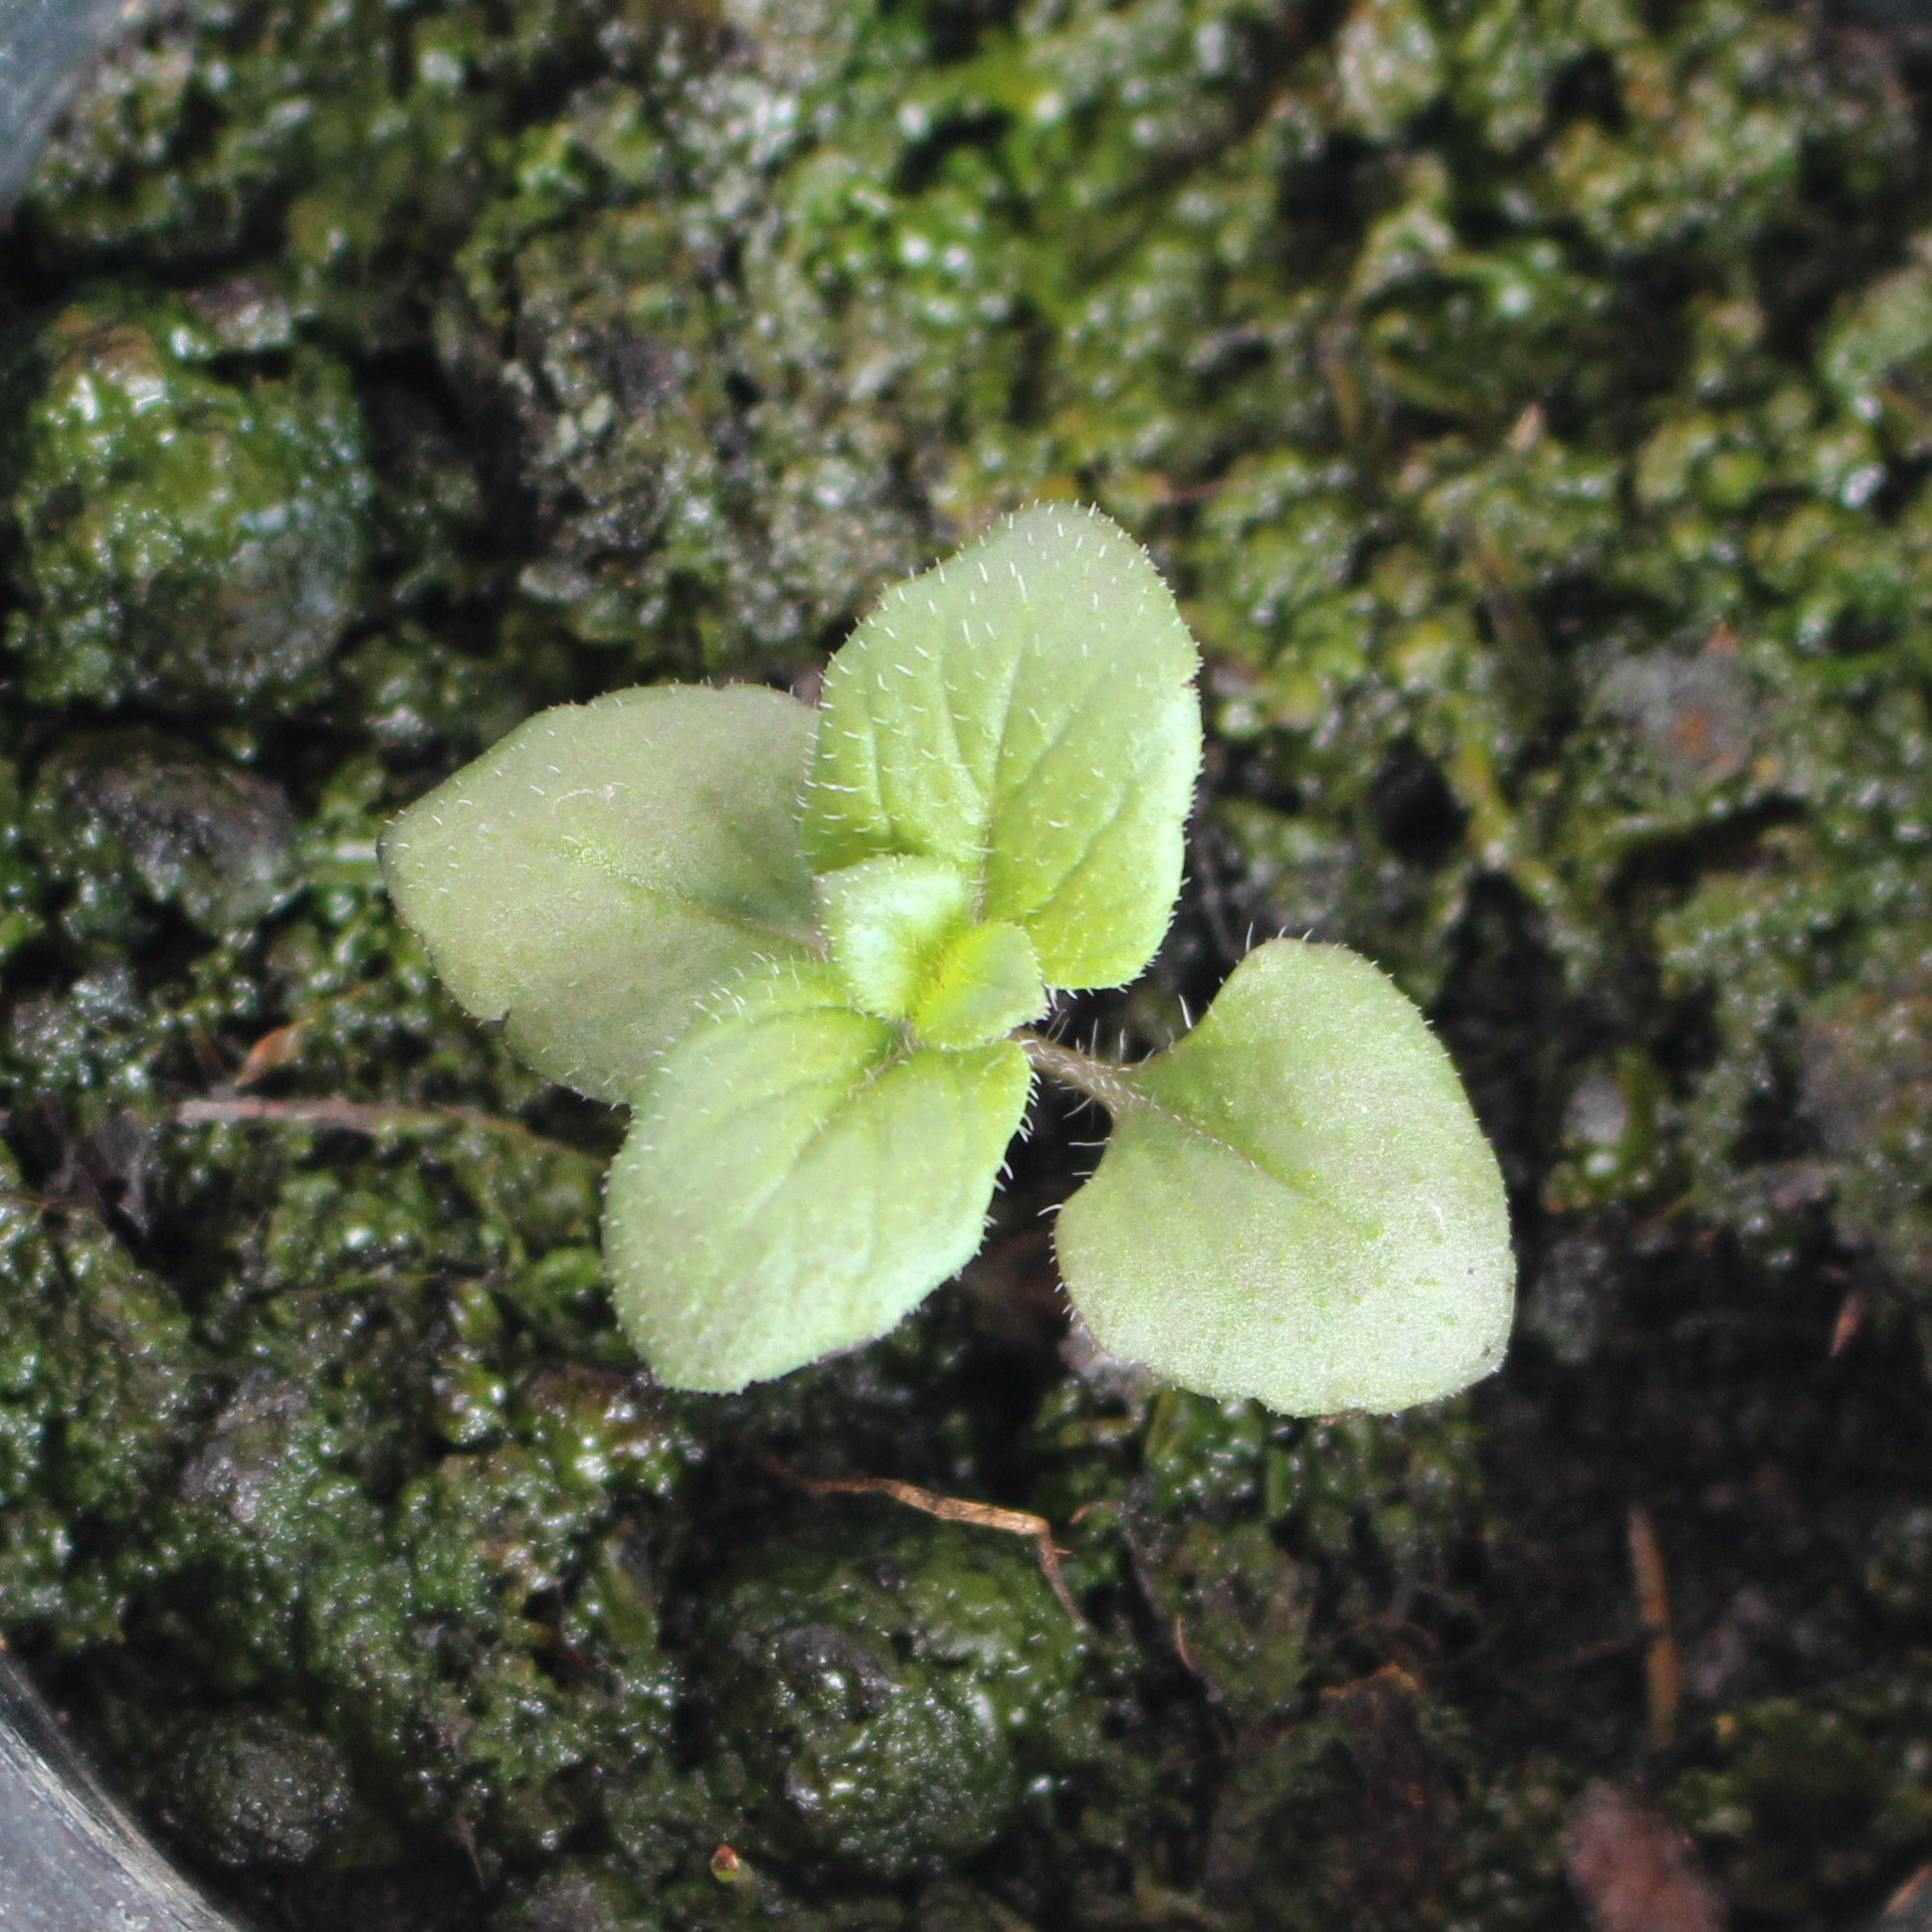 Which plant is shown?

Veronica persica
